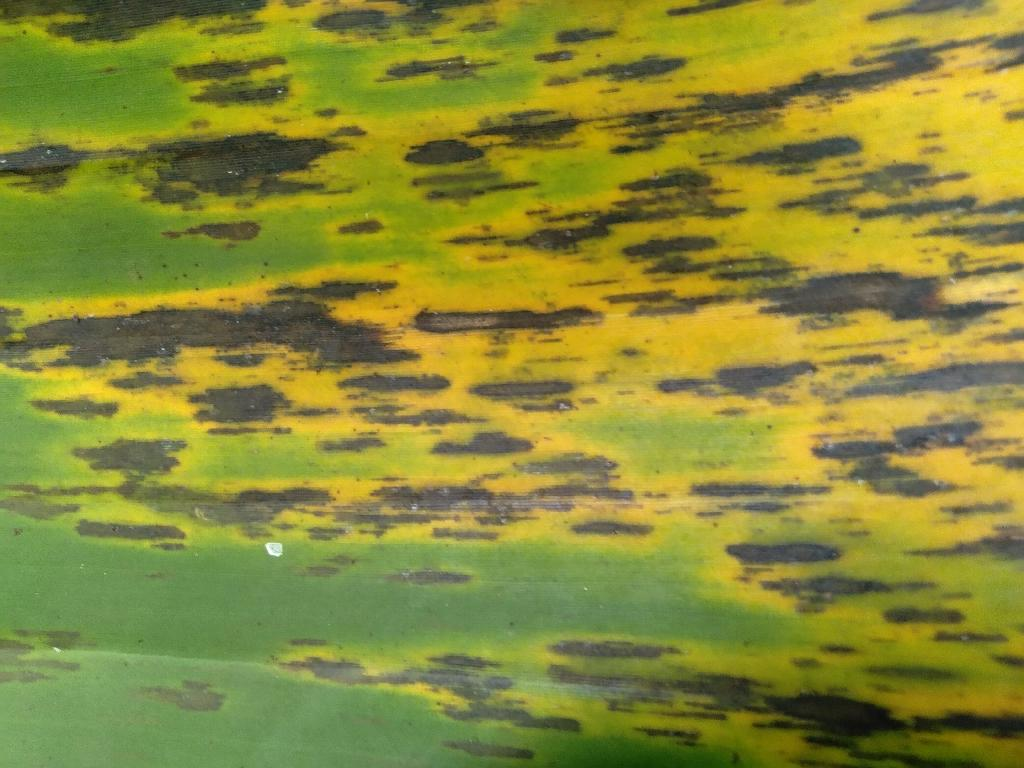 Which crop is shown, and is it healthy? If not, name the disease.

banana, black sigatoka
